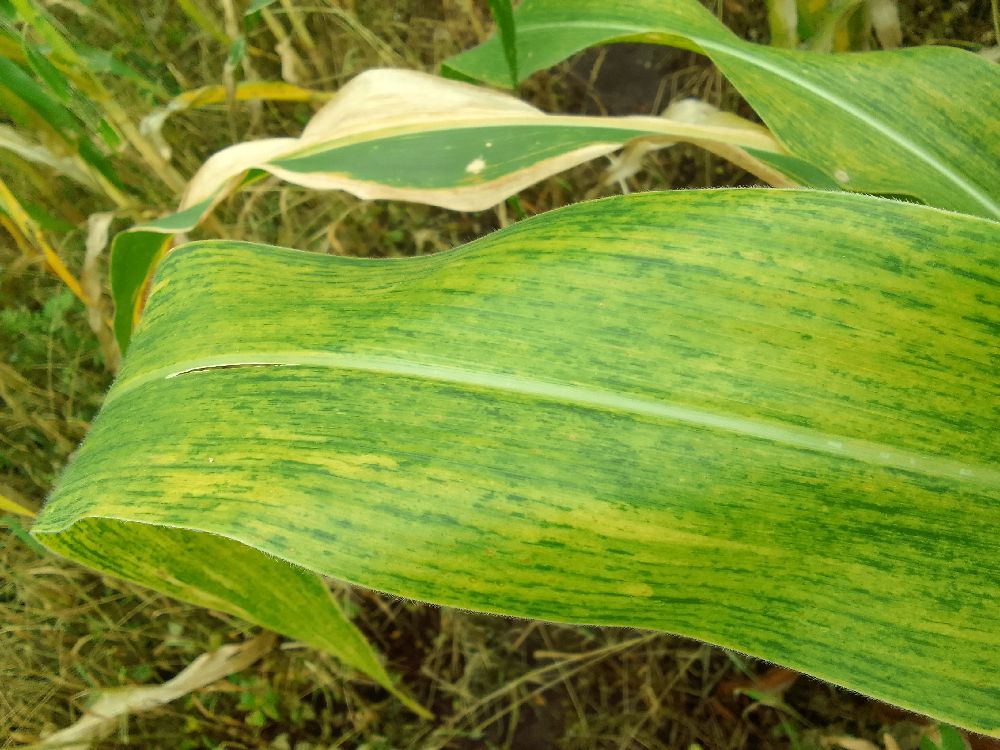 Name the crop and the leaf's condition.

maize, maize lethal necrosis
